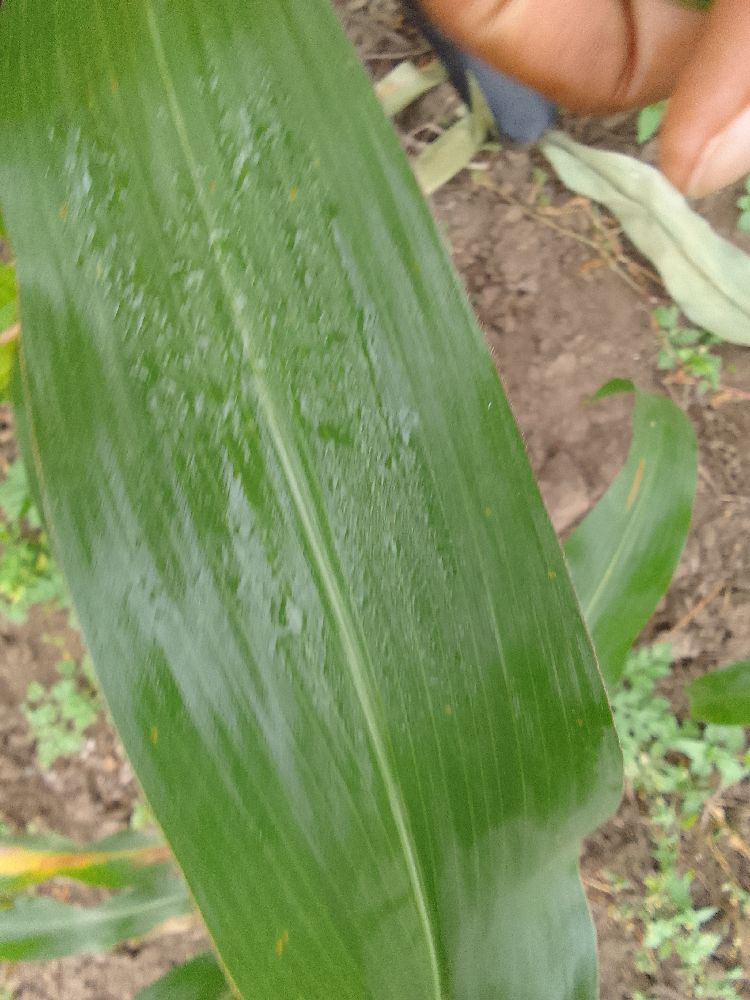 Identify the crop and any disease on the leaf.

maize, healthy
